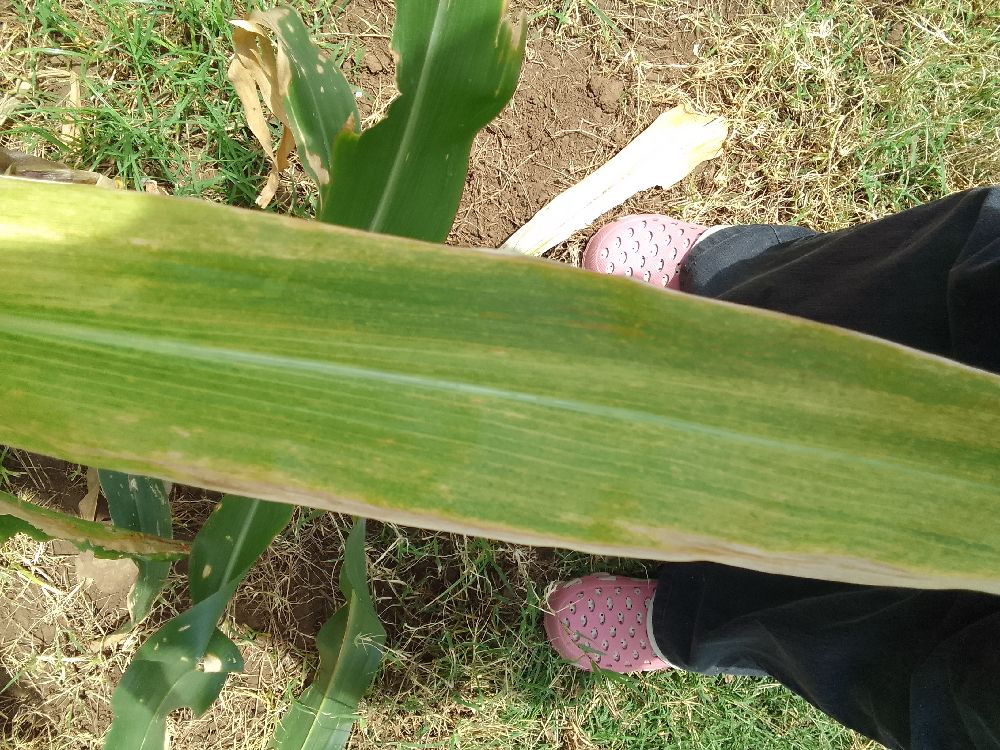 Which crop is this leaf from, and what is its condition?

maize, maize lethal necrosis
